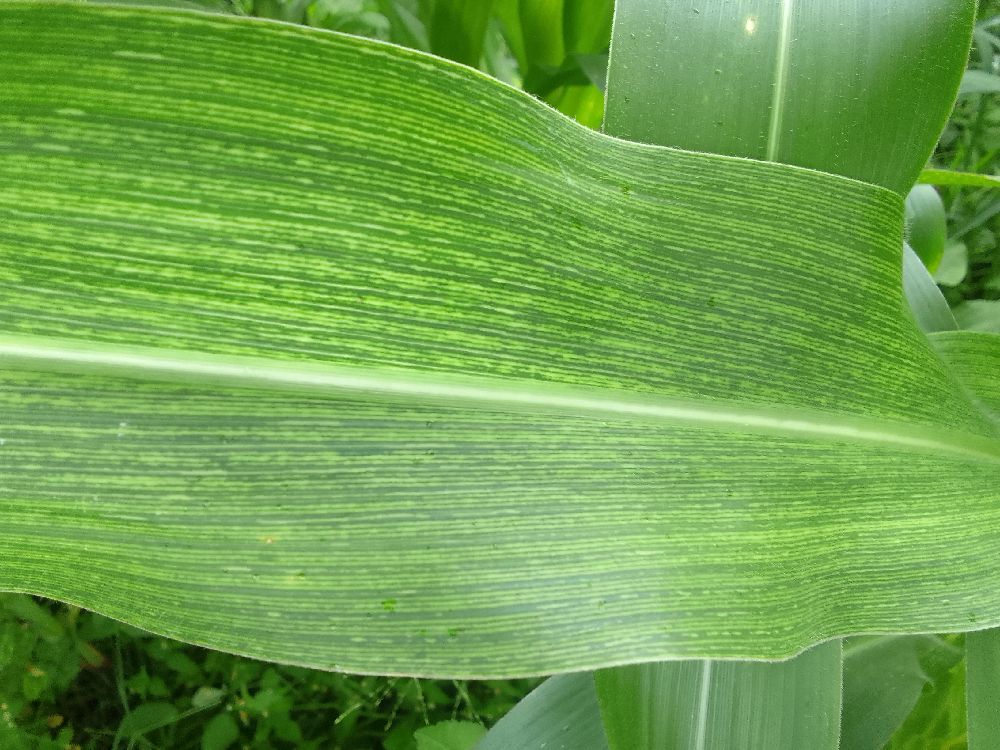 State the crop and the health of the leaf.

maize, maize streak virus
